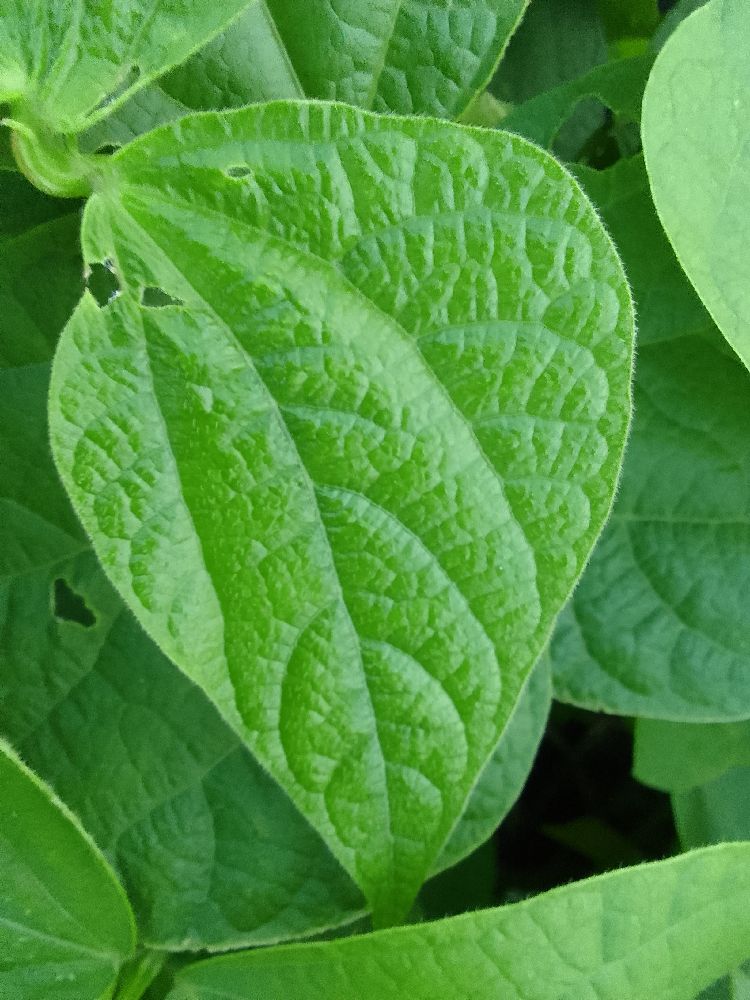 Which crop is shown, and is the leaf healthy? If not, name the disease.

common bean, healthy
